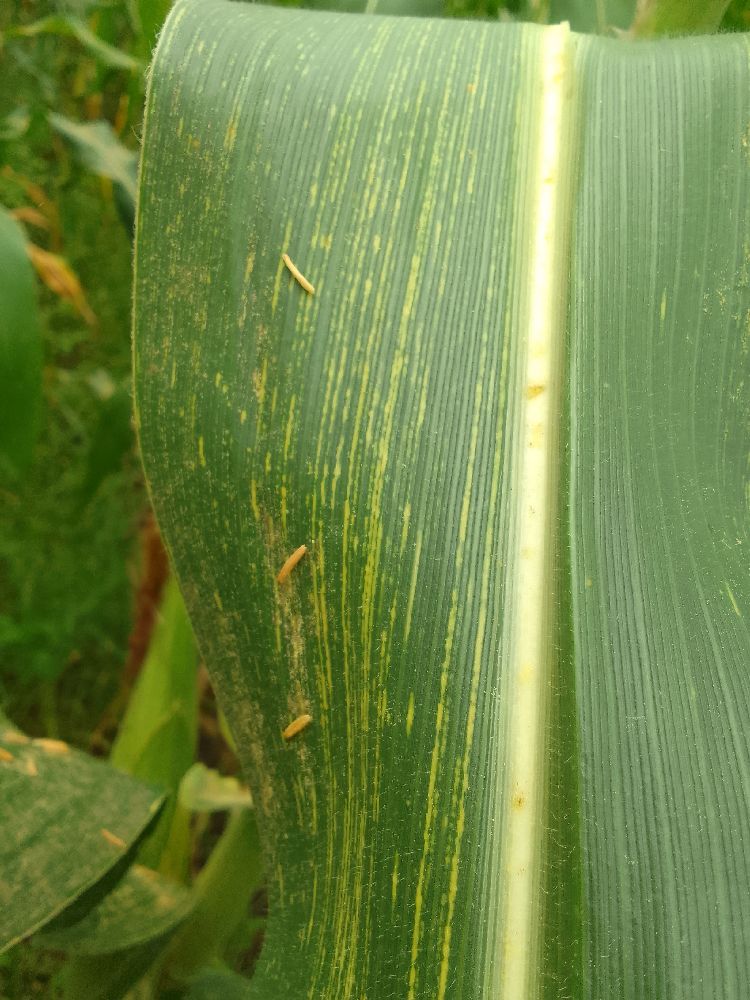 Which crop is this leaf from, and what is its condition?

maize, maize streak virus
